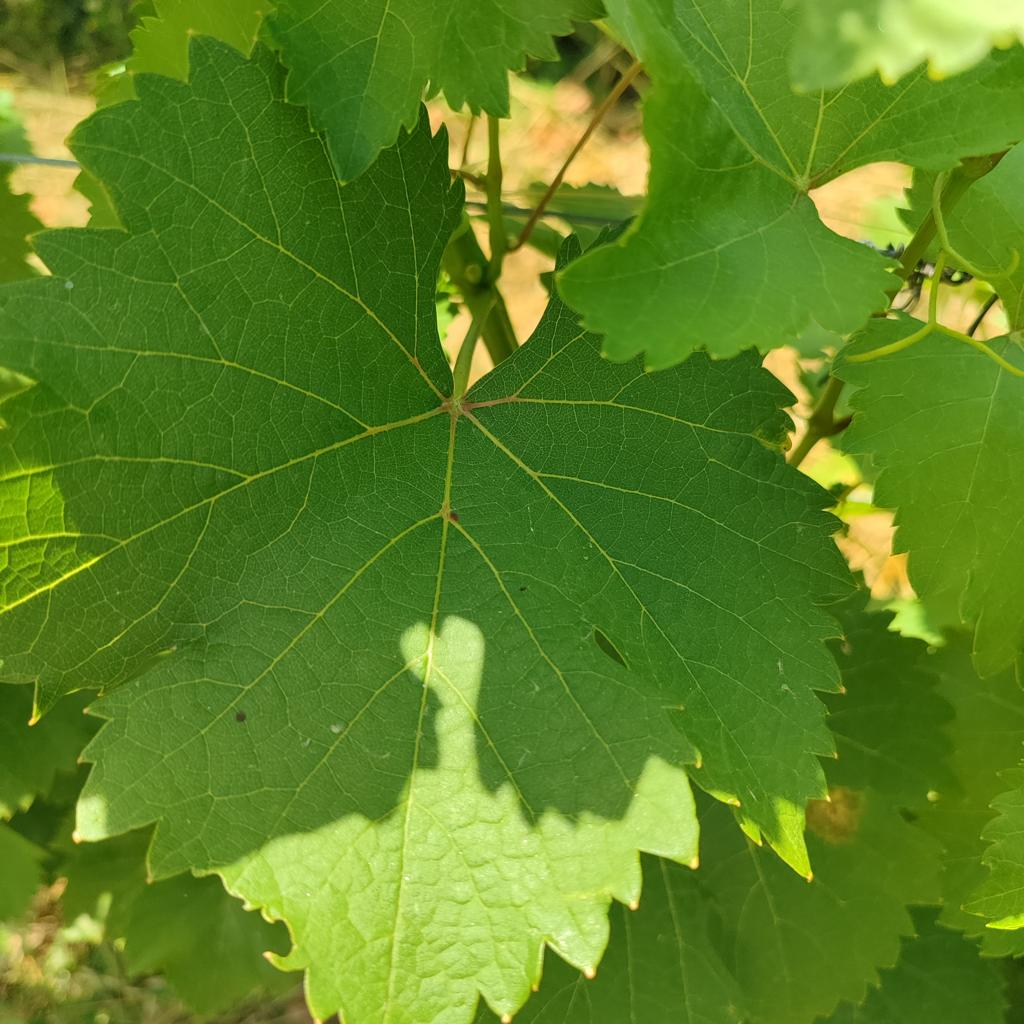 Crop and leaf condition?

grapevine, healthy
